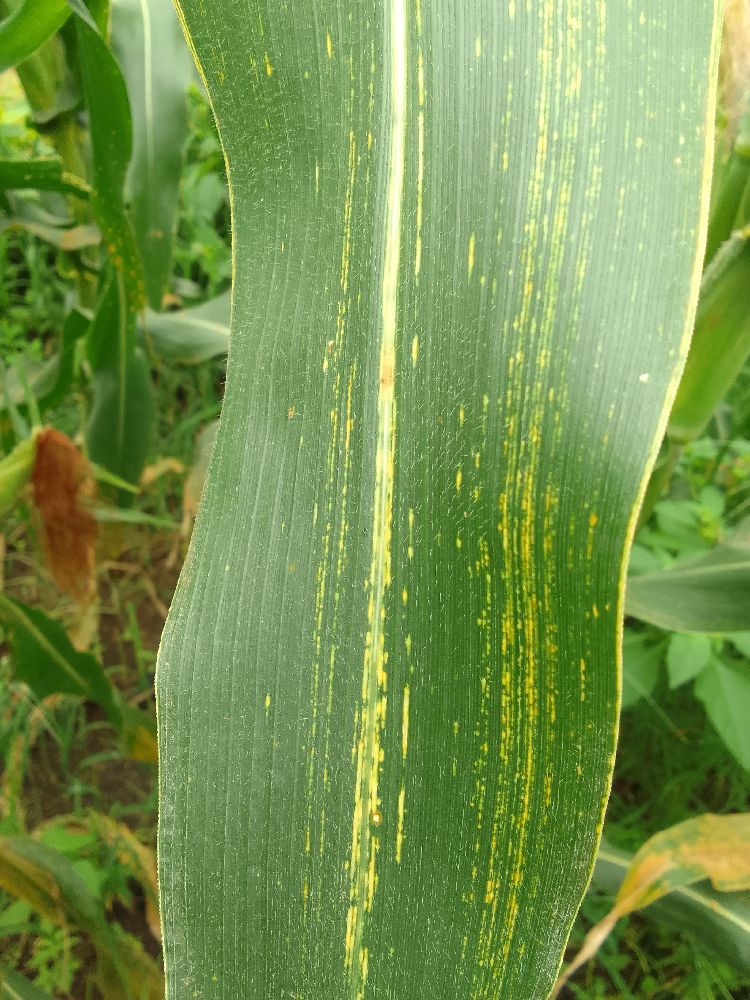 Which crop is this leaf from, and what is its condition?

maize, maize streak virus
